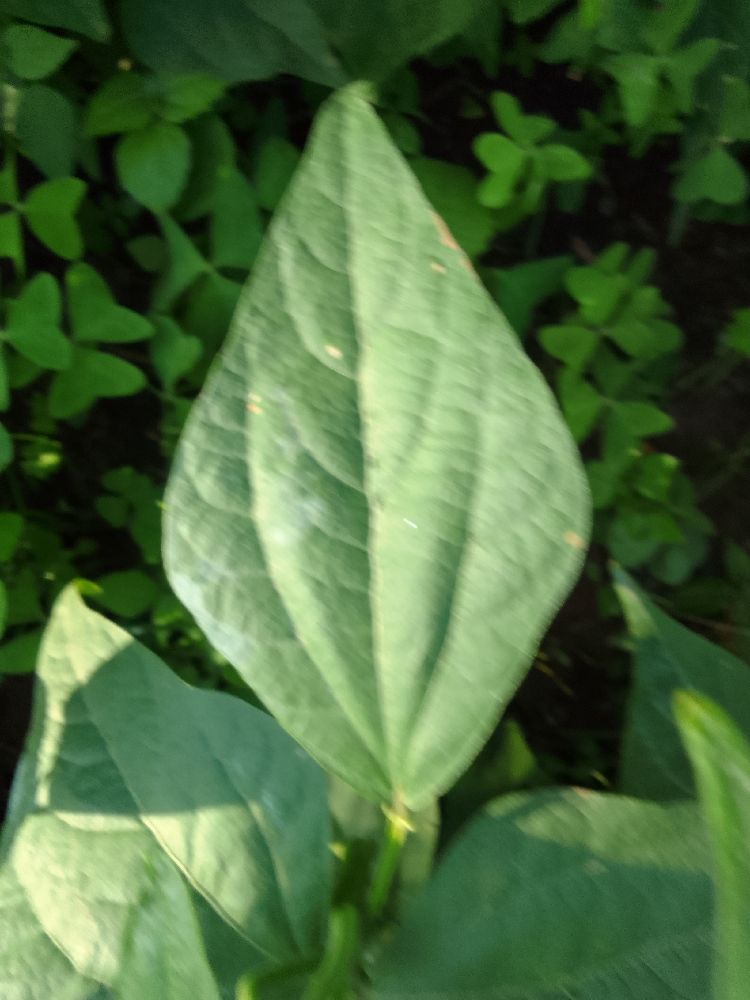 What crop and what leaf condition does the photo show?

common bean, healthy
